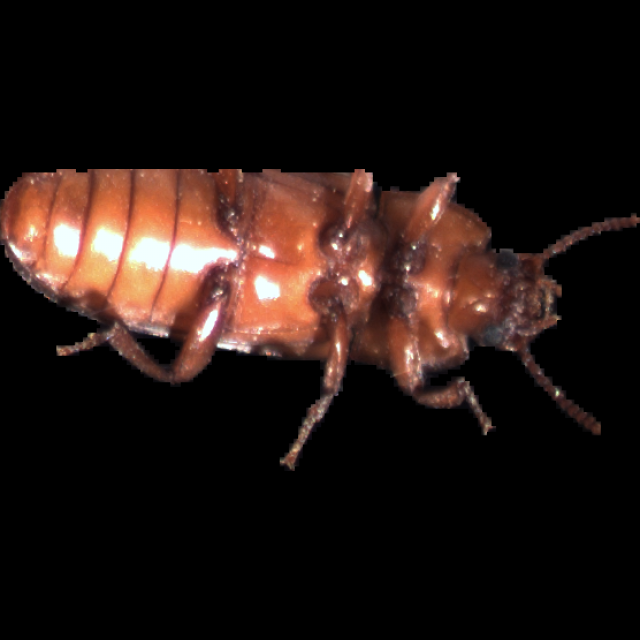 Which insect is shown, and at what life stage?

mealworm beetle
